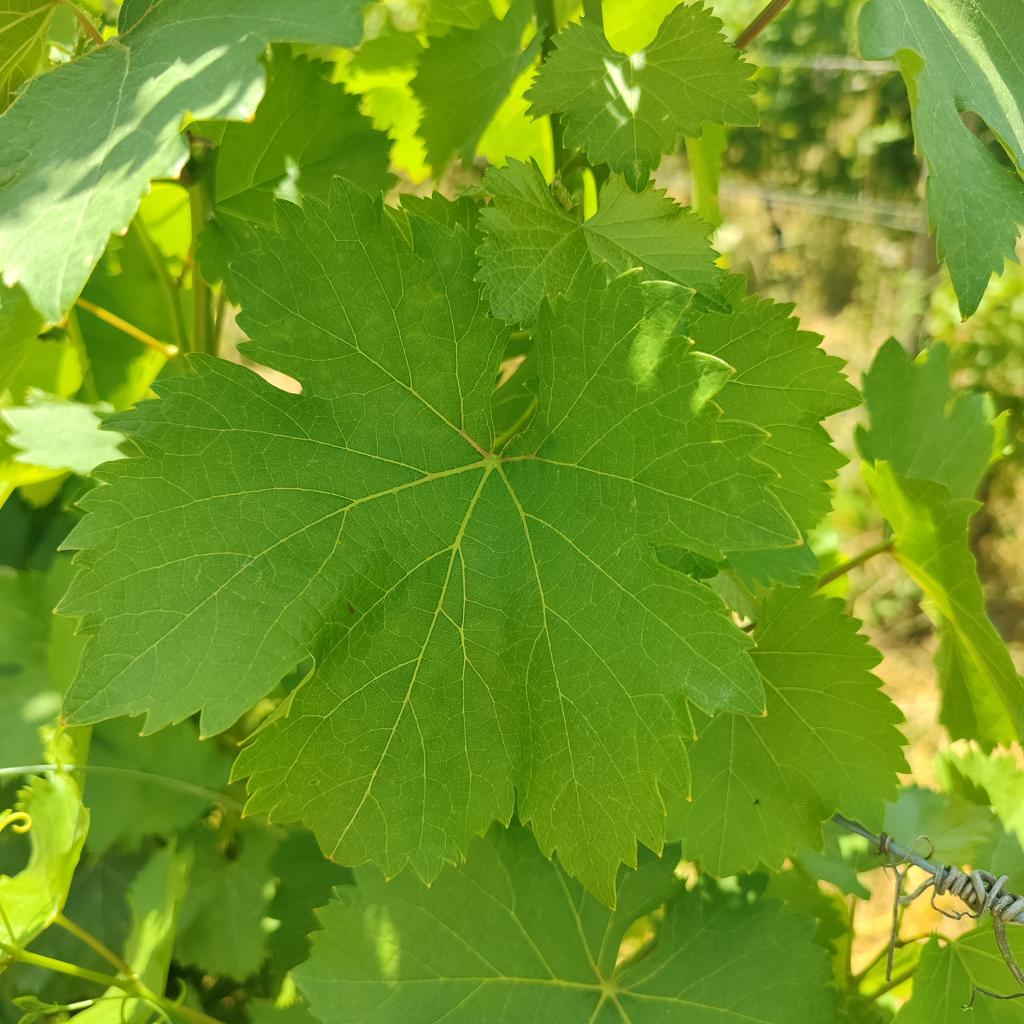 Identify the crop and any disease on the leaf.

grapevine, healthy
